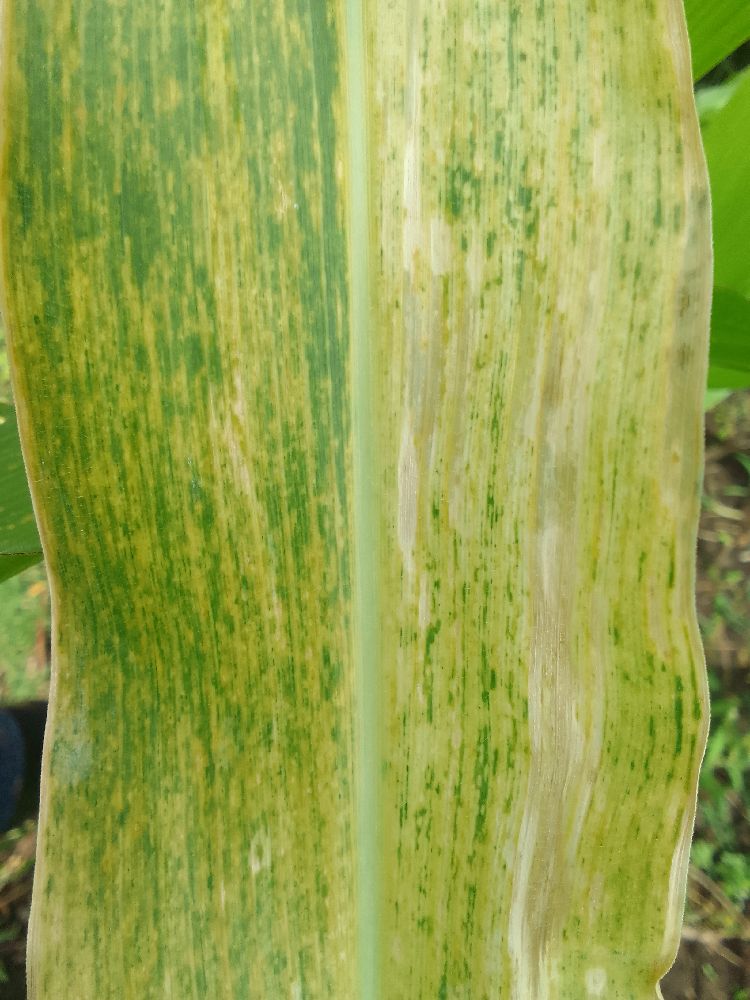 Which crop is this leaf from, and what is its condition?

maize, maize lethal necrosis
